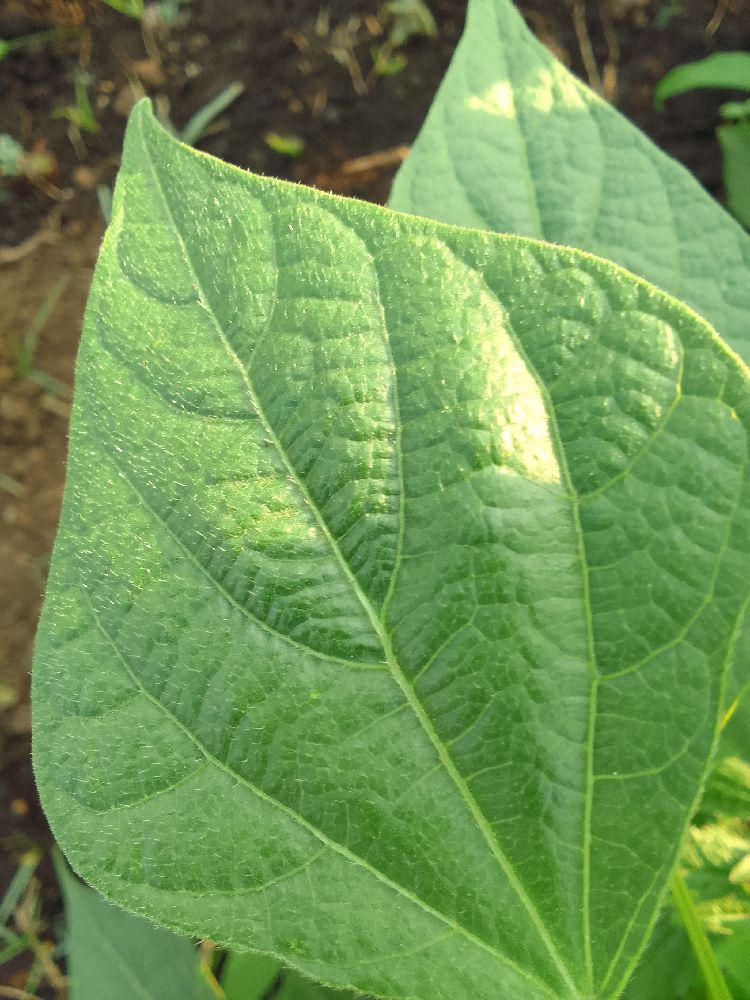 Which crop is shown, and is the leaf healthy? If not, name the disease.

common bean, healthy
